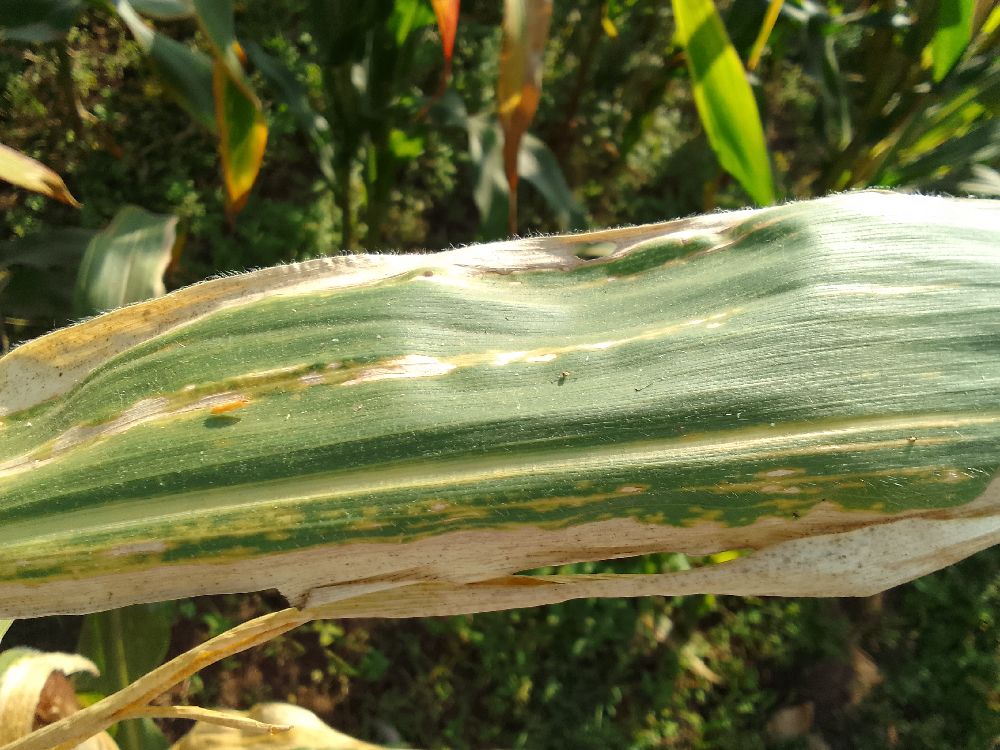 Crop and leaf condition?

maize, maize lethal necrosis
